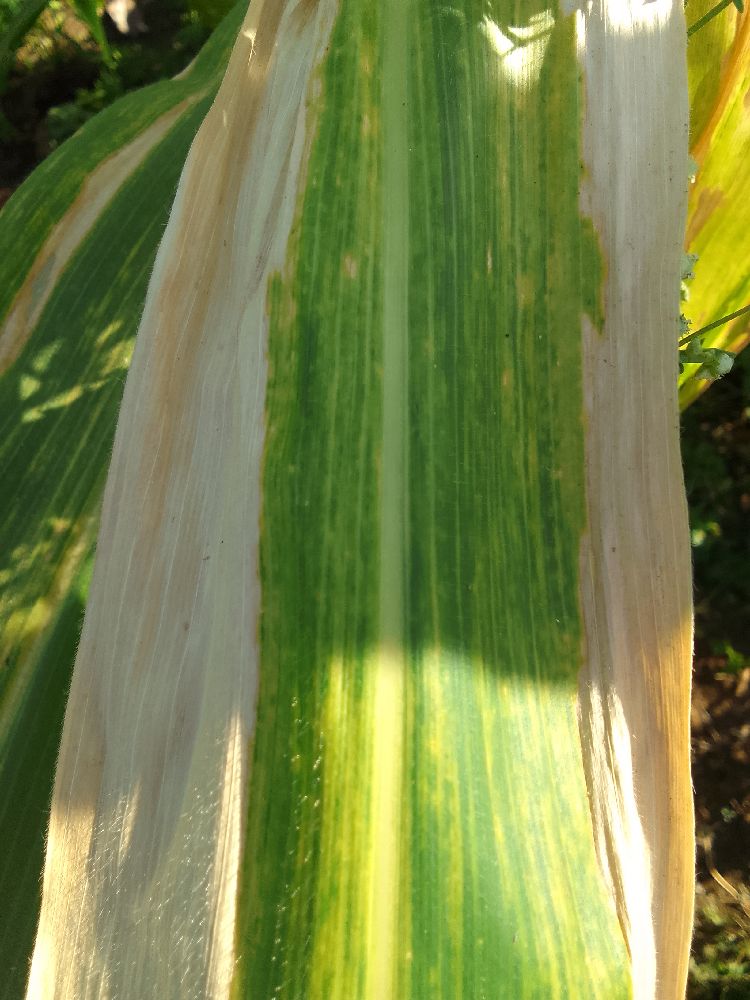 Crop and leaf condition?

maize, maize lethal necrosis
